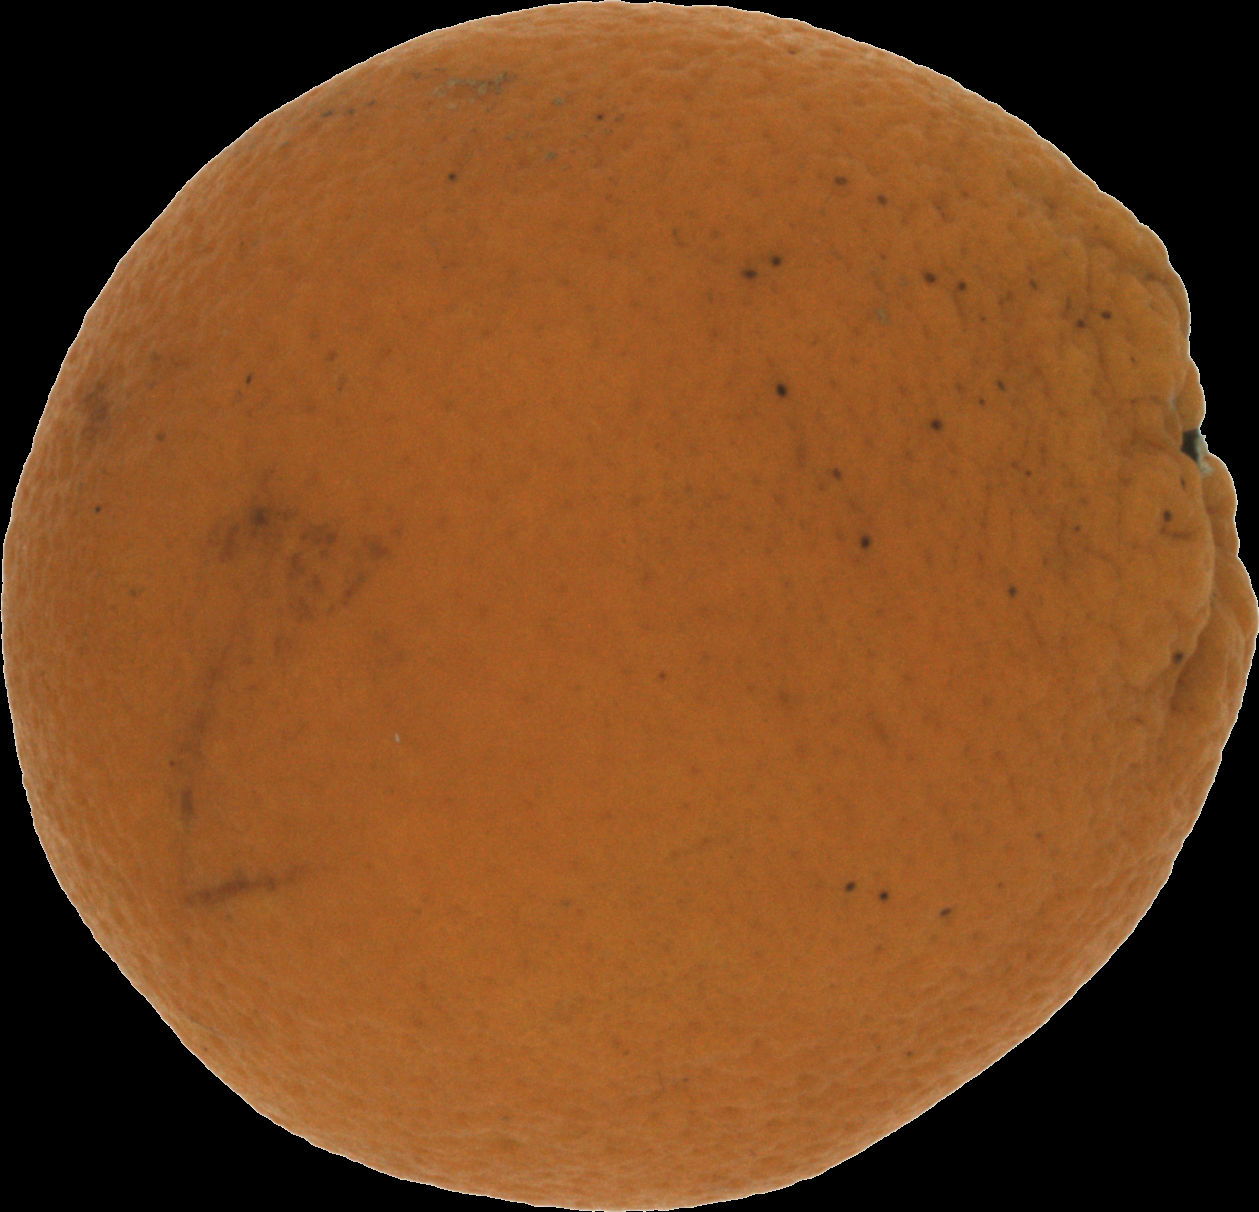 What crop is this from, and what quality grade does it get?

orange, bad
